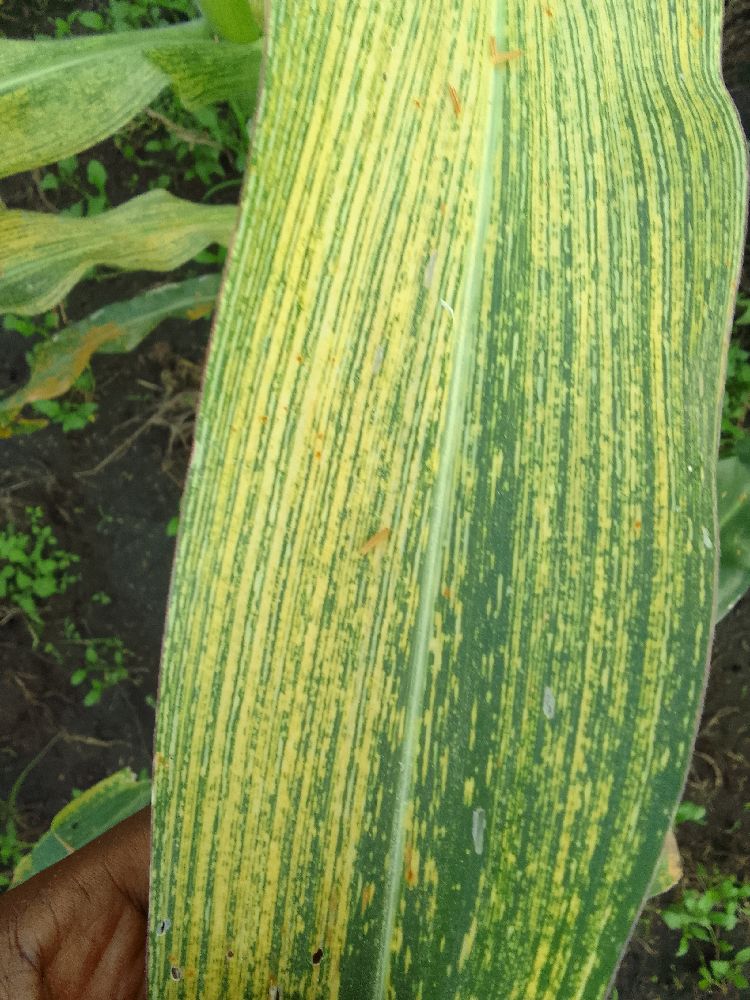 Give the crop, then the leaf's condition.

maize, maize streak virus
